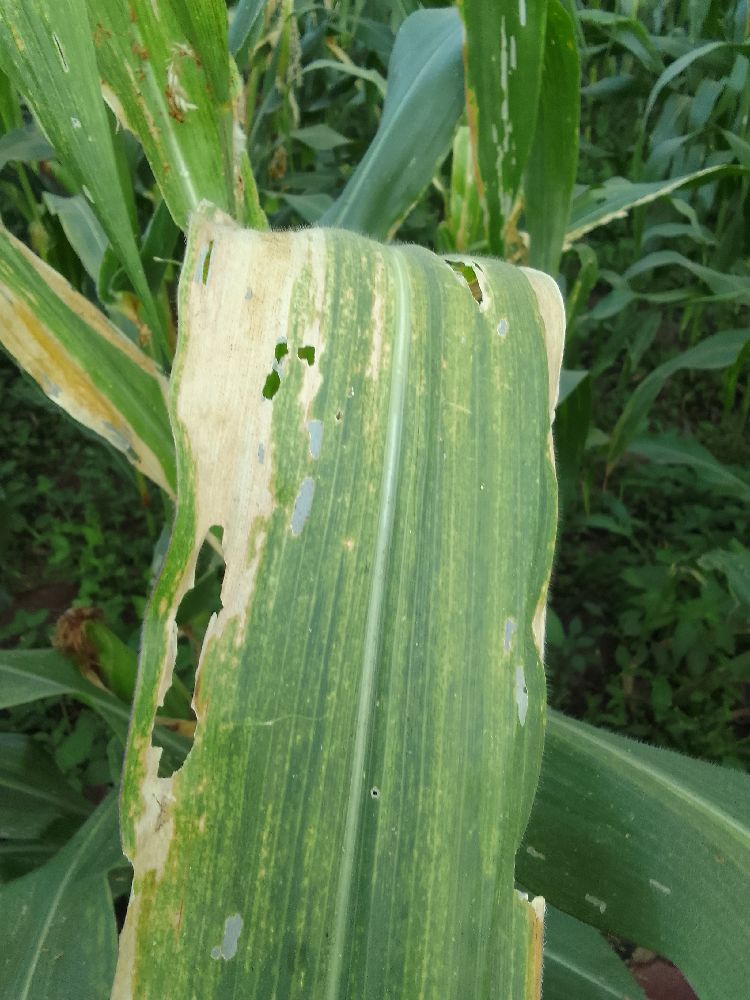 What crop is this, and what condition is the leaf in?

maize, maize lethal necrosis
